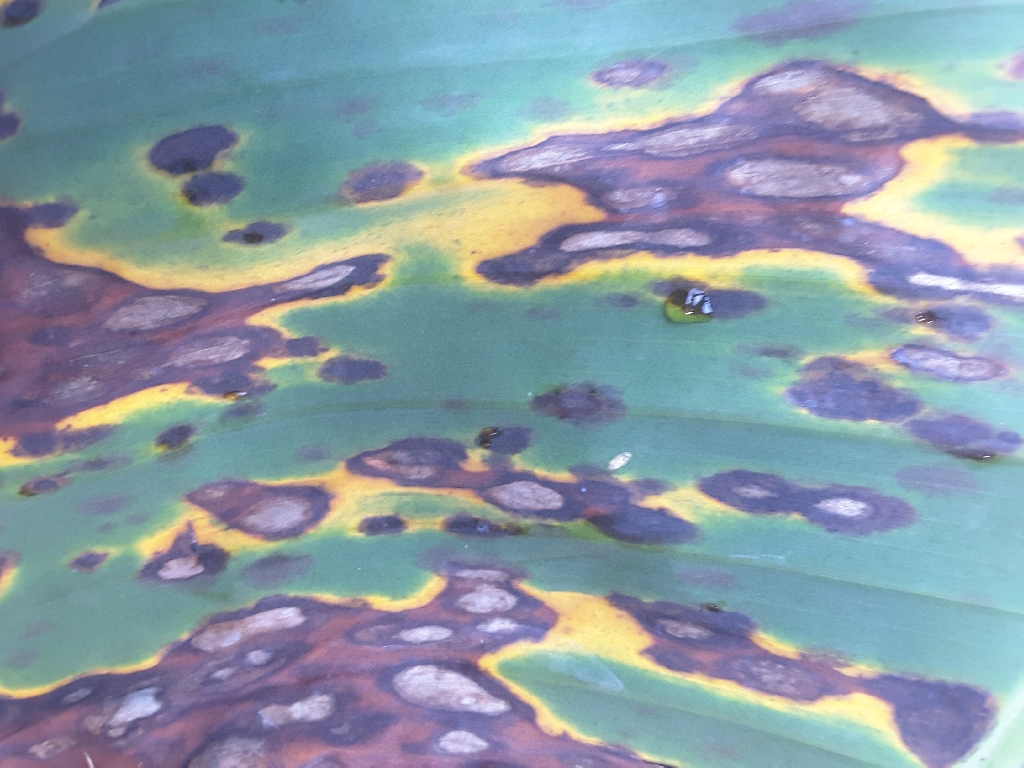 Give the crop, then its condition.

banana, black sigatoka
